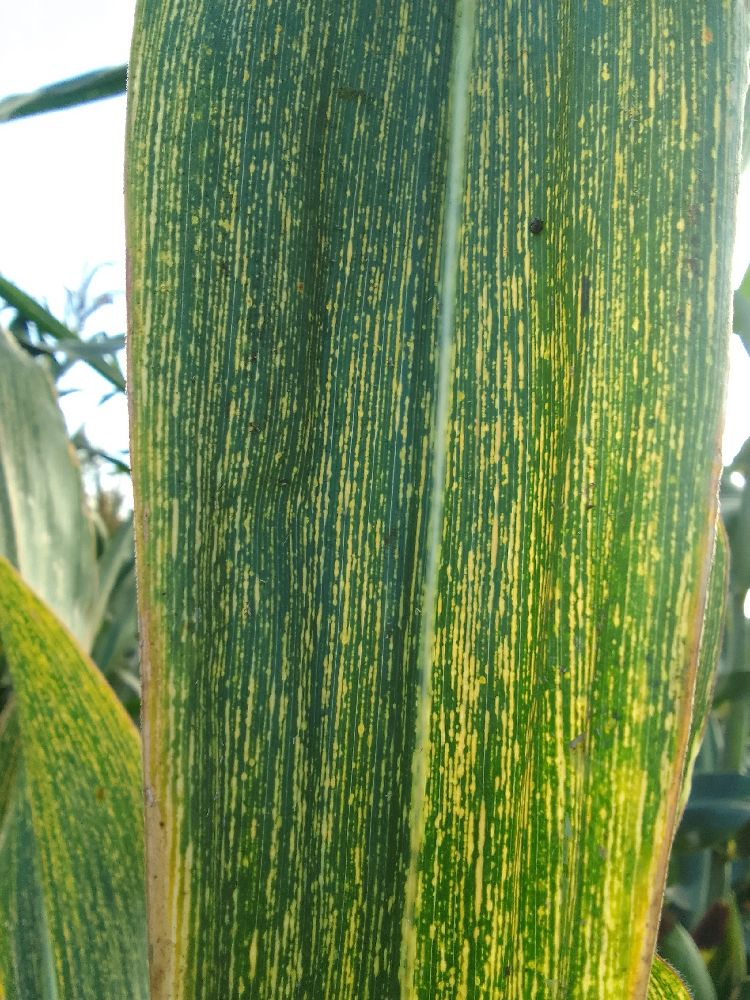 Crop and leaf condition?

maize, maize streak virus
